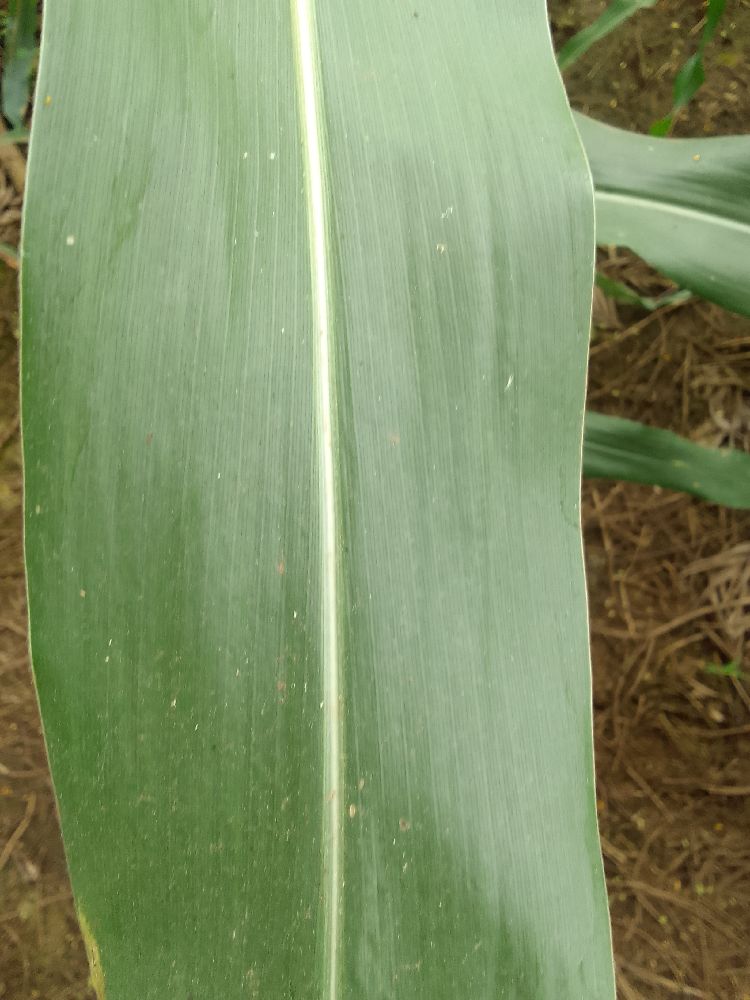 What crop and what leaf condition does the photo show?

maize, healthy
